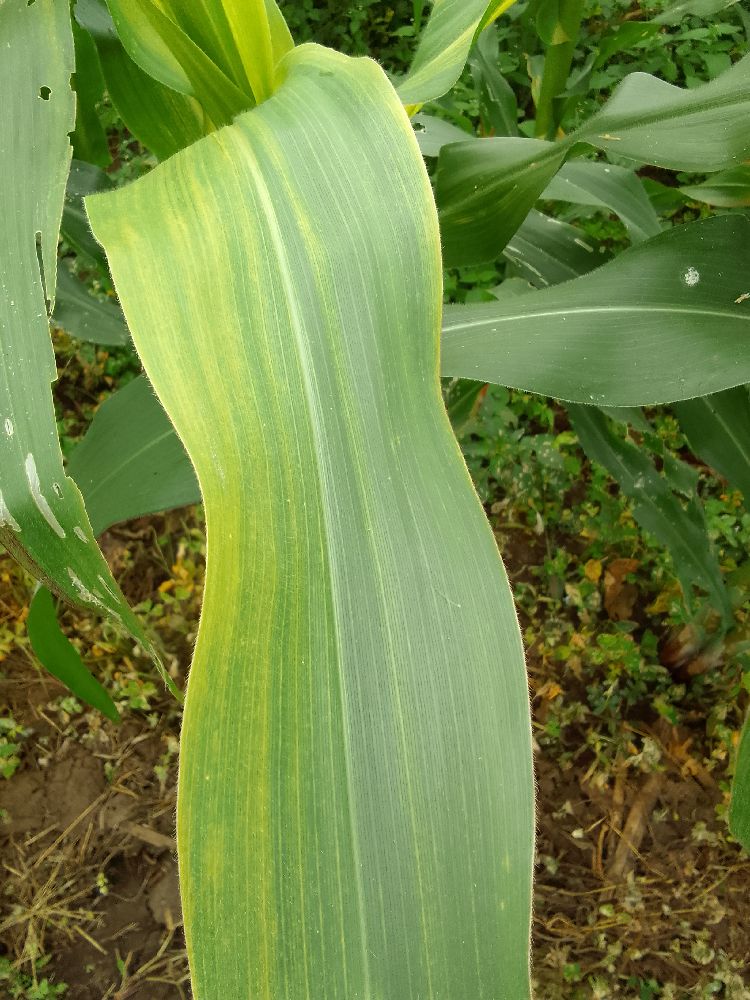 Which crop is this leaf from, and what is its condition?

maize, maize lethal necrosis
